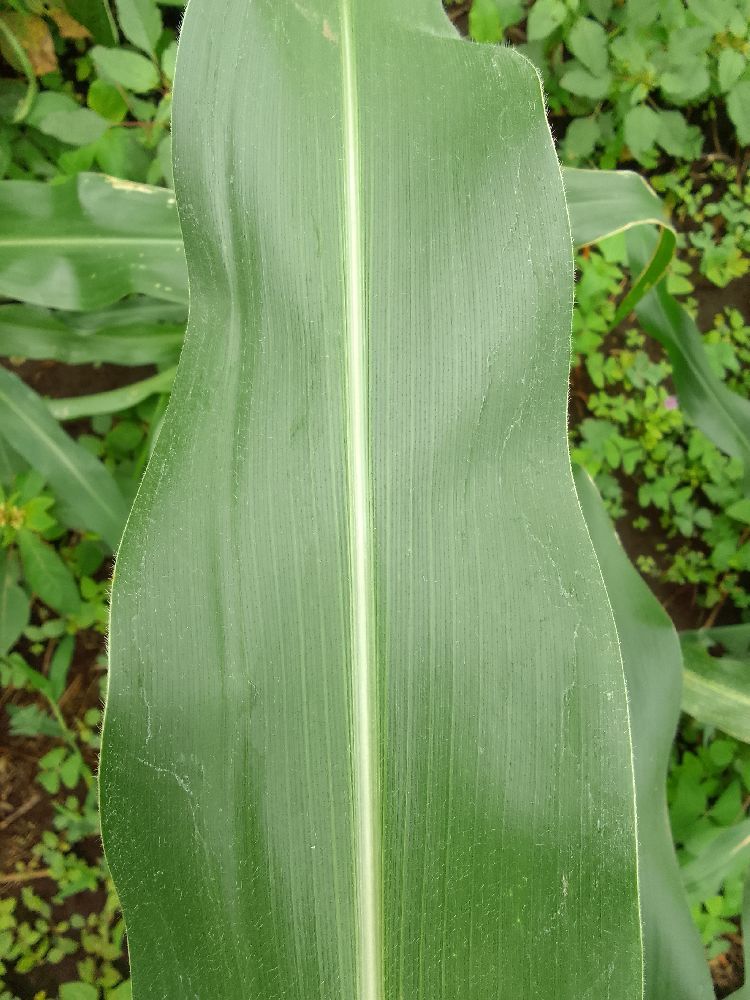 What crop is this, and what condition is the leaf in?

maize, healthy
